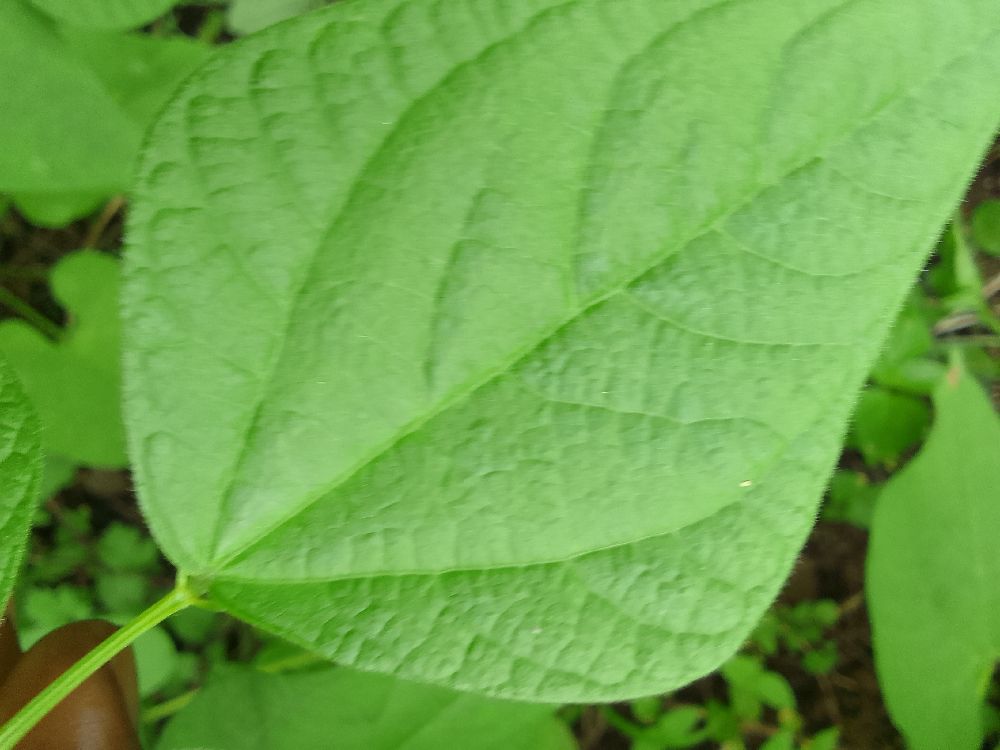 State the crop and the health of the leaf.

common bean, healthy
